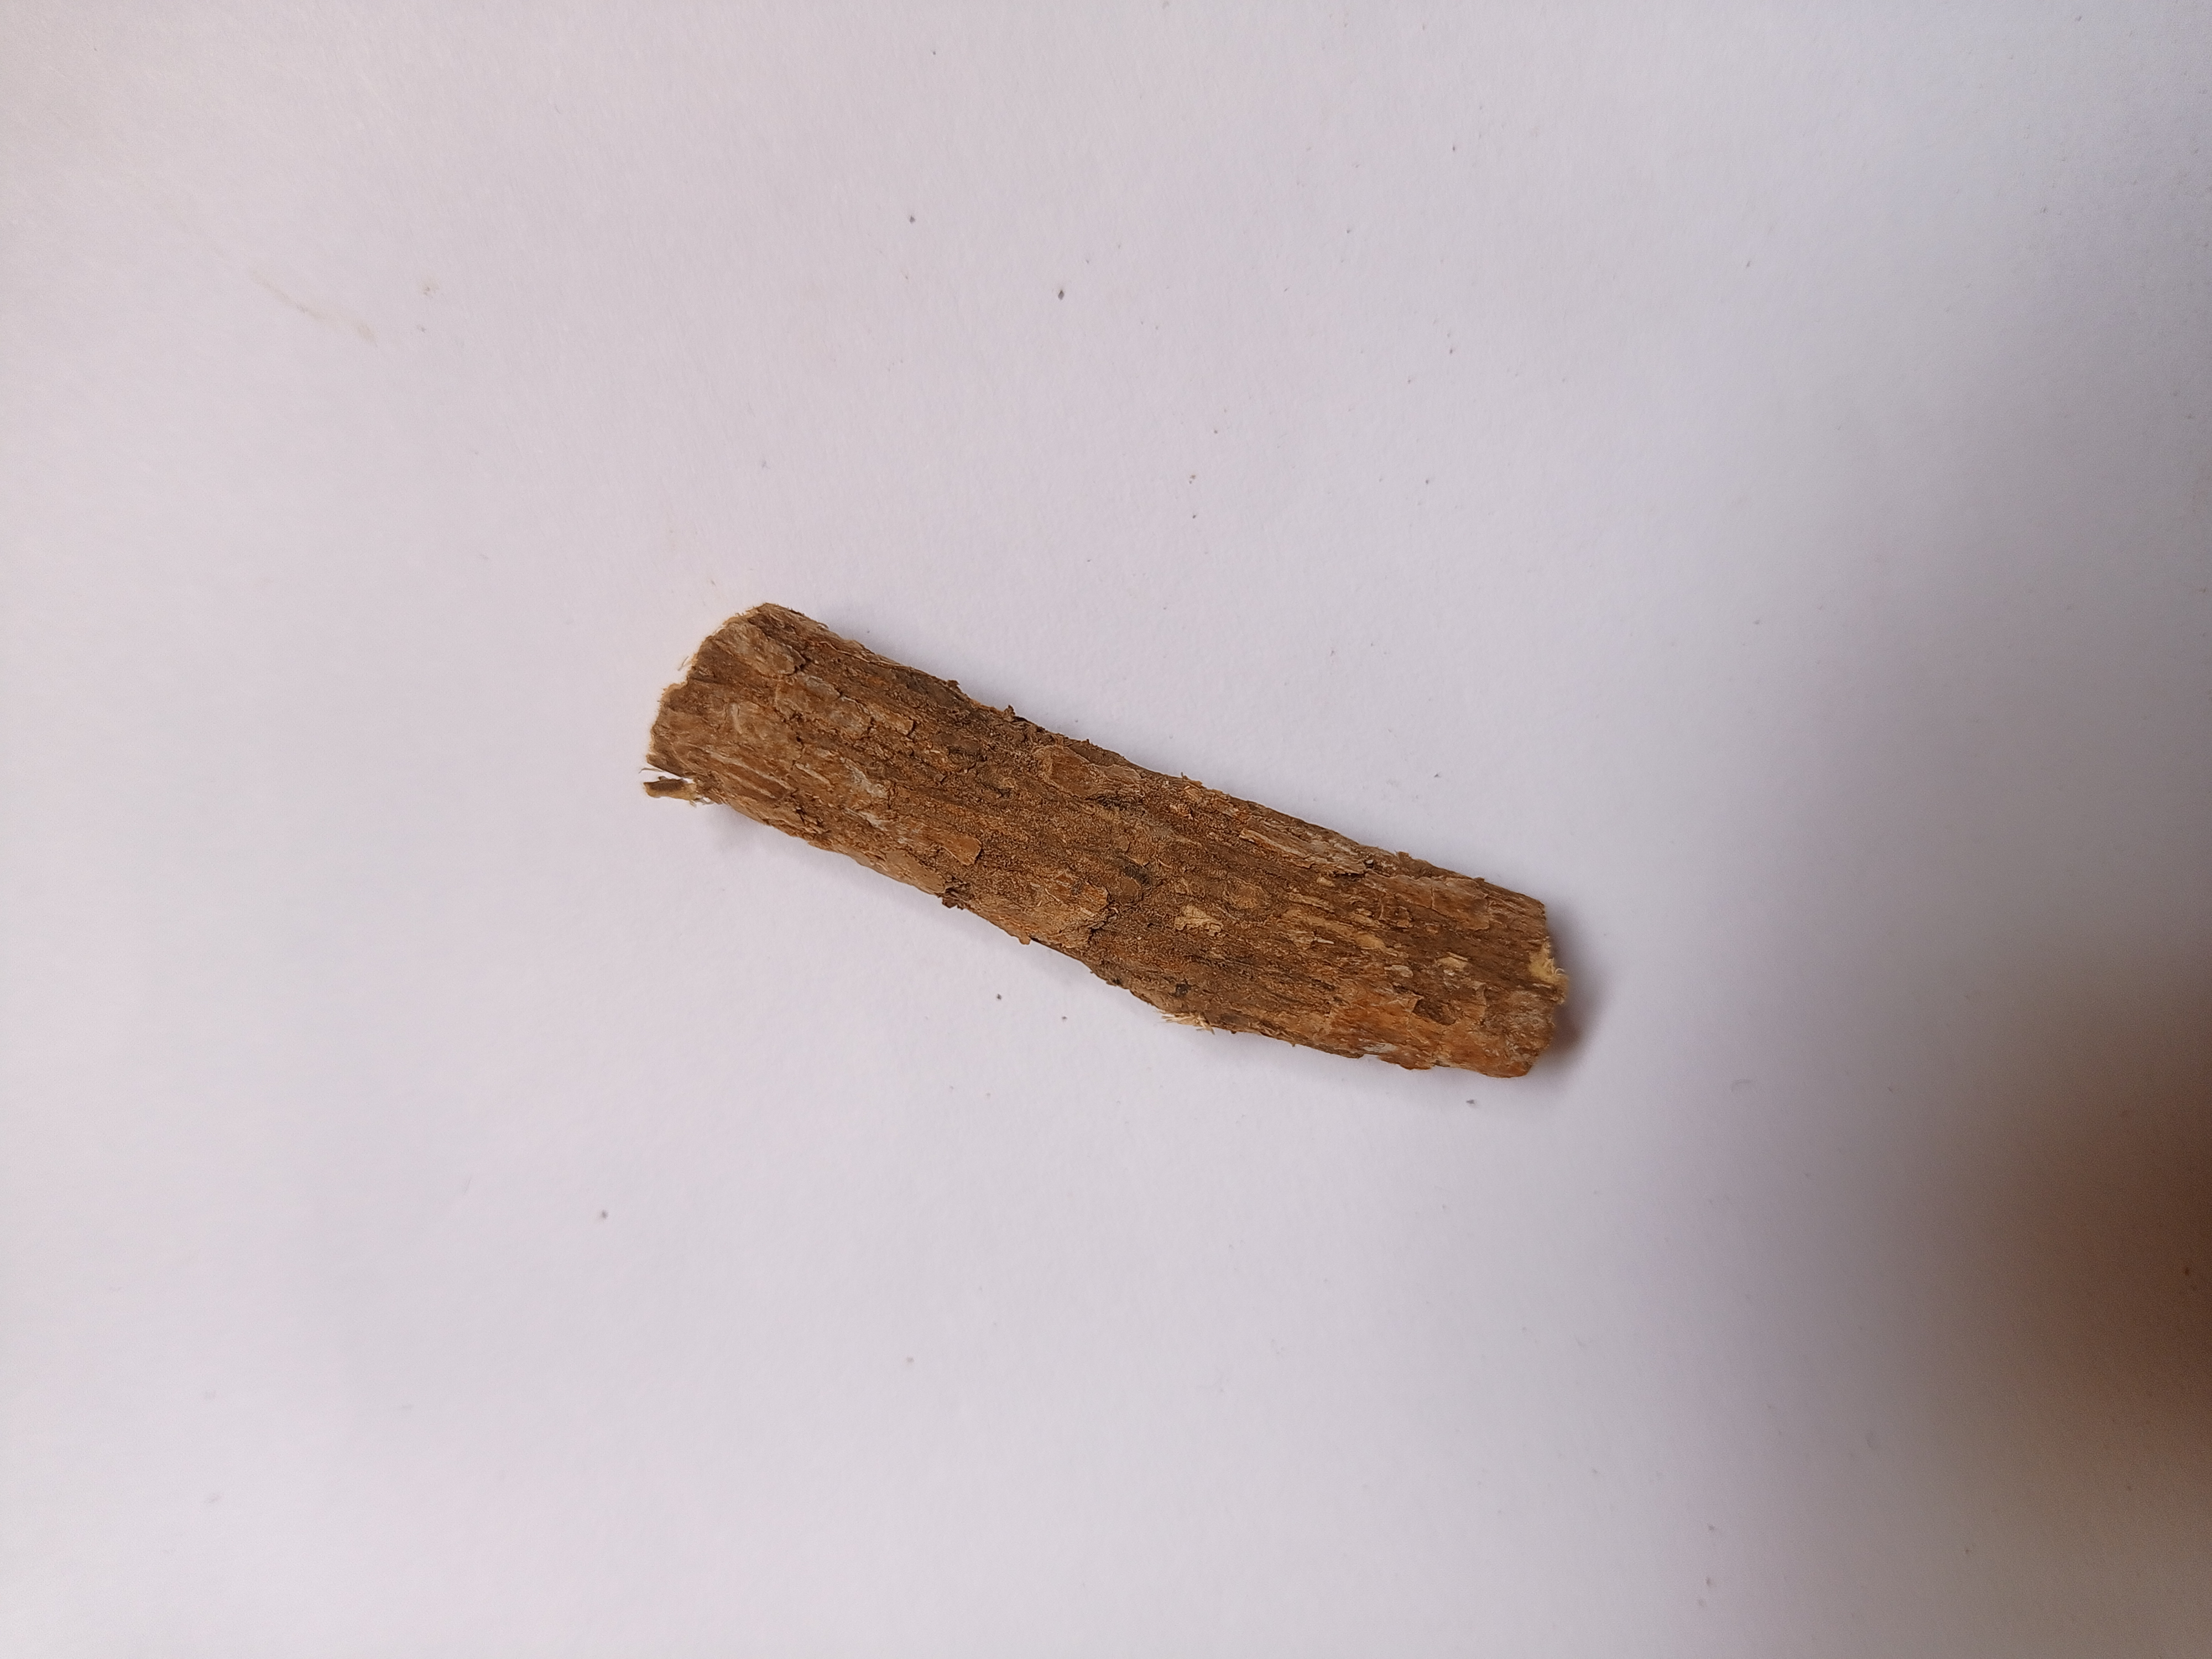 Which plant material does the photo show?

jesthamadh
